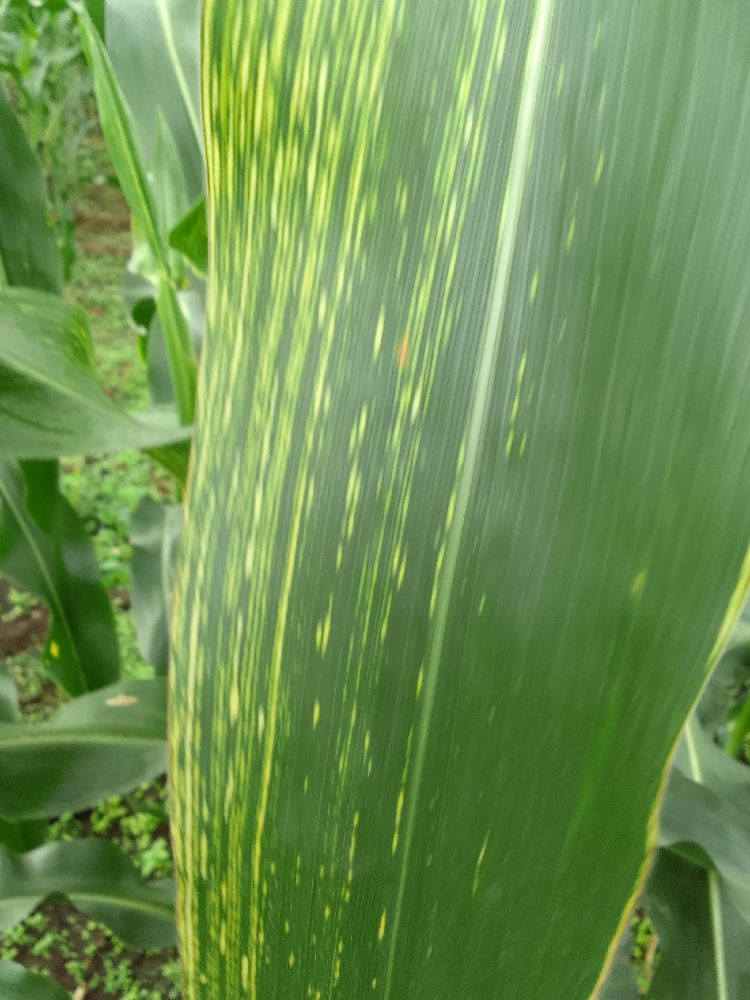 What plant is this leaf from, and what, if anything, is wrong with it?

maize, maize streak virus
